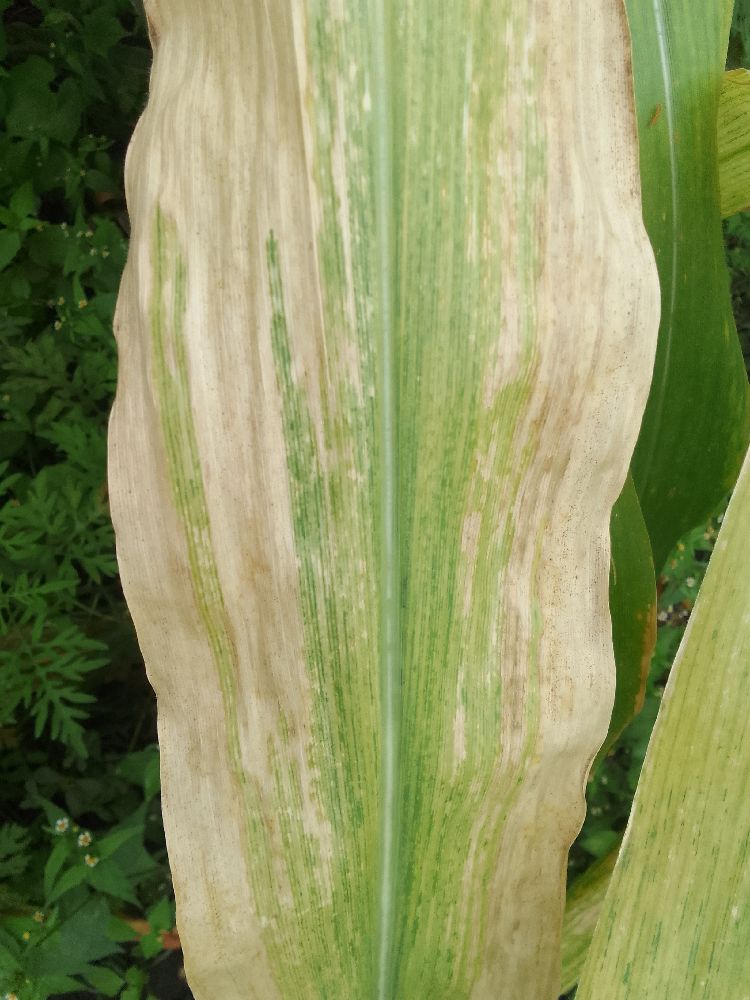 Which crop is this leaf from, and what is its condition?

maize, maize lethal necrosis
